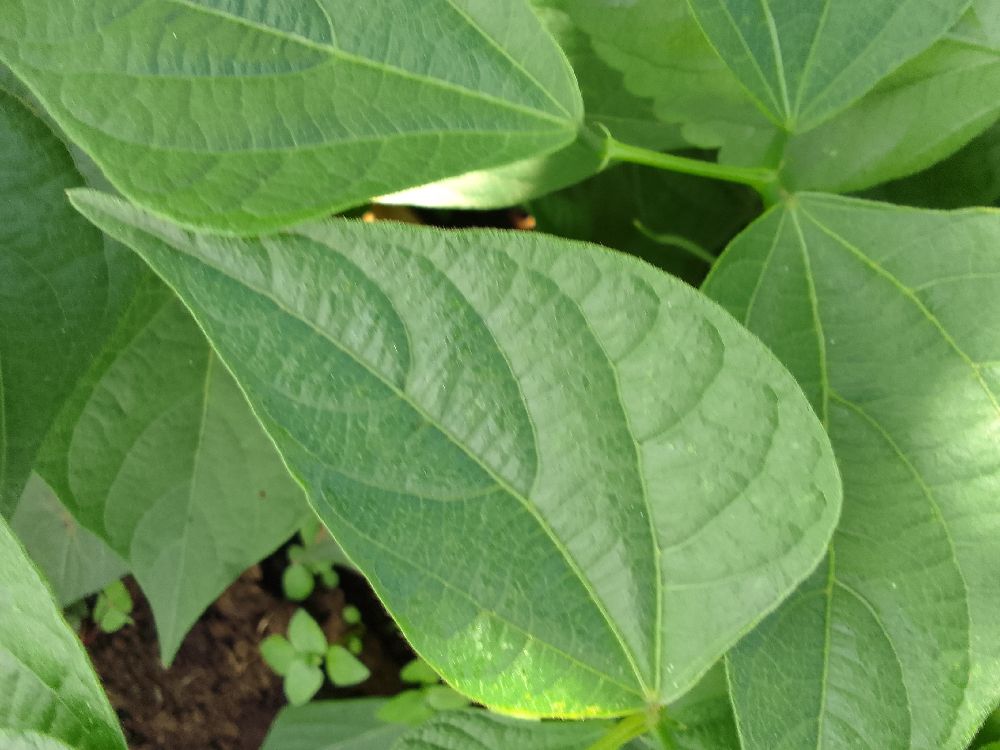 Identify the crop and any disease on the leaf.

common bean, healthy
